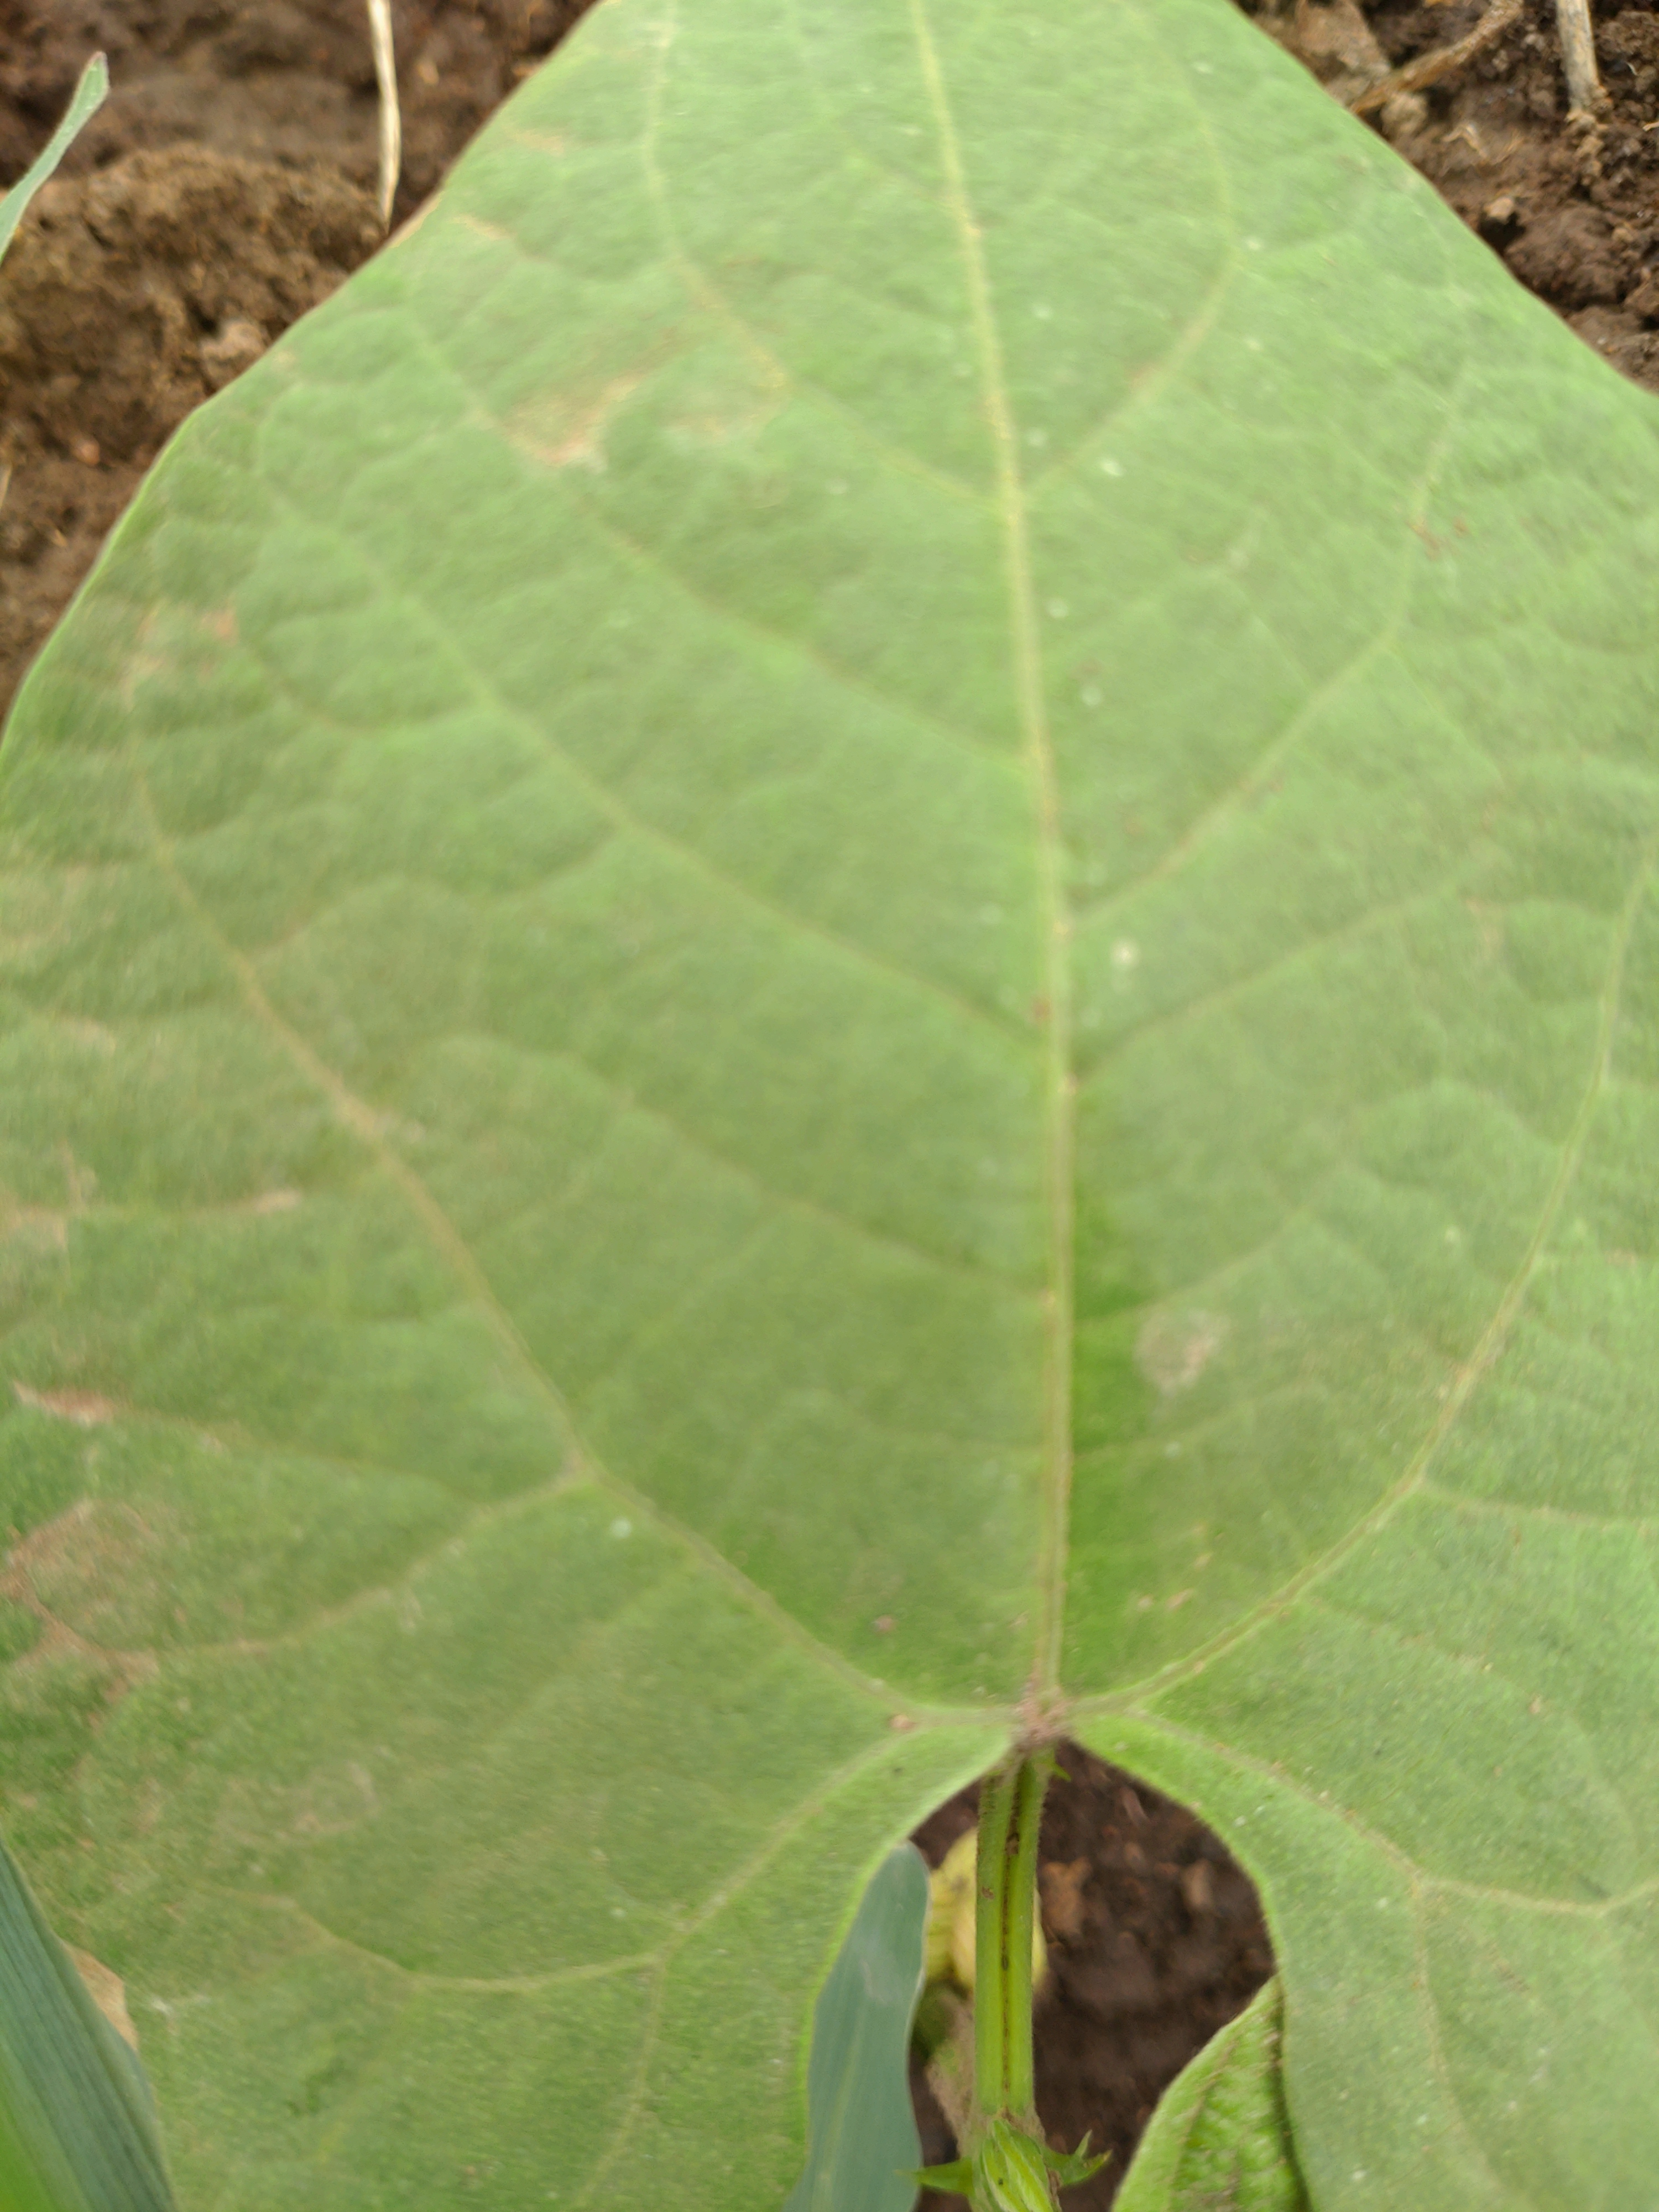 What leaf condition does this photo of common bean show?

healthy
